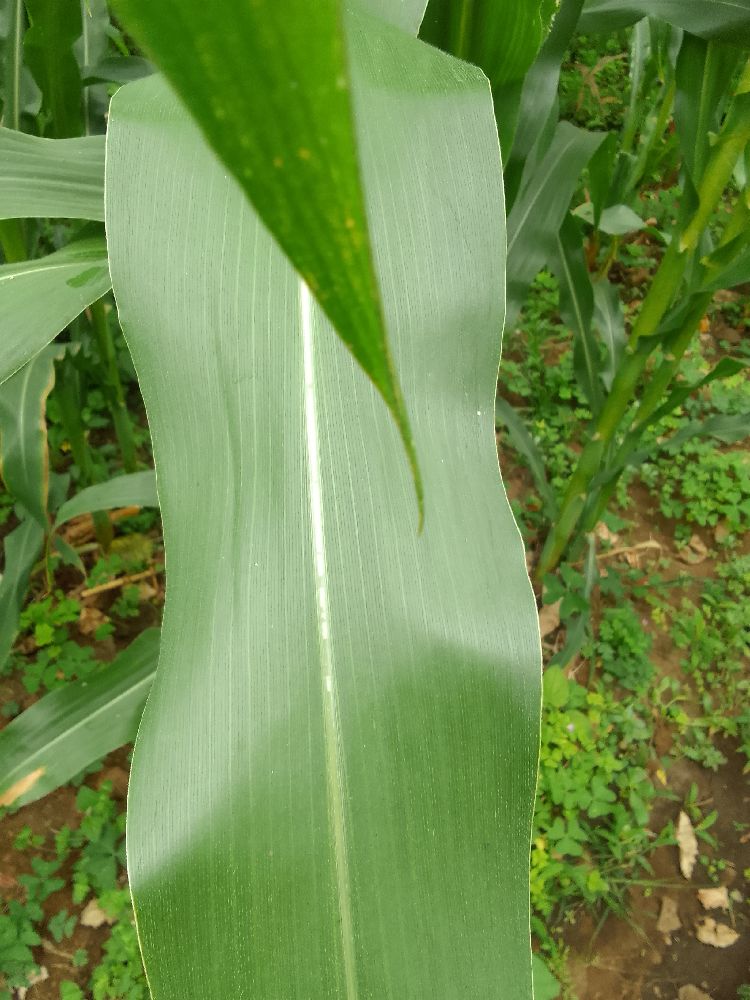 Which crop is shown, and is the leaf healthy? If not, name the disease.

maize, healthy
